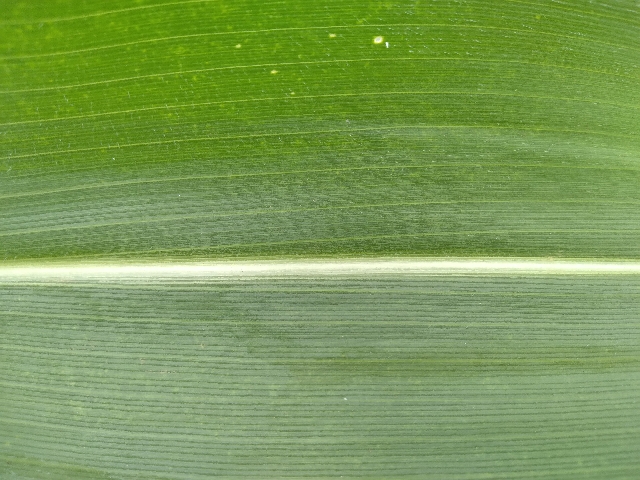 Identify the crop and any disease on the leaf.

maize, healthy
